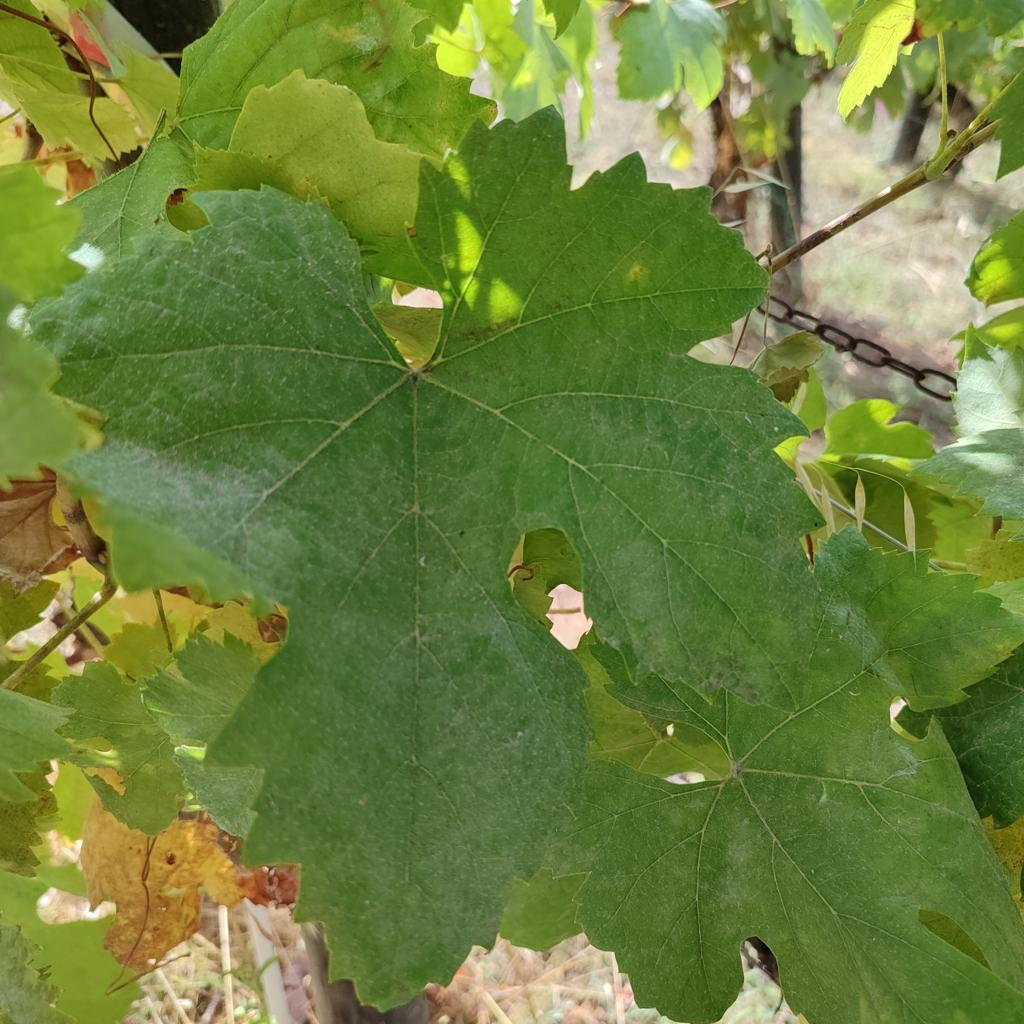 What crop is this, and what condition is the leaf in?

grapevine, powdery mildew
